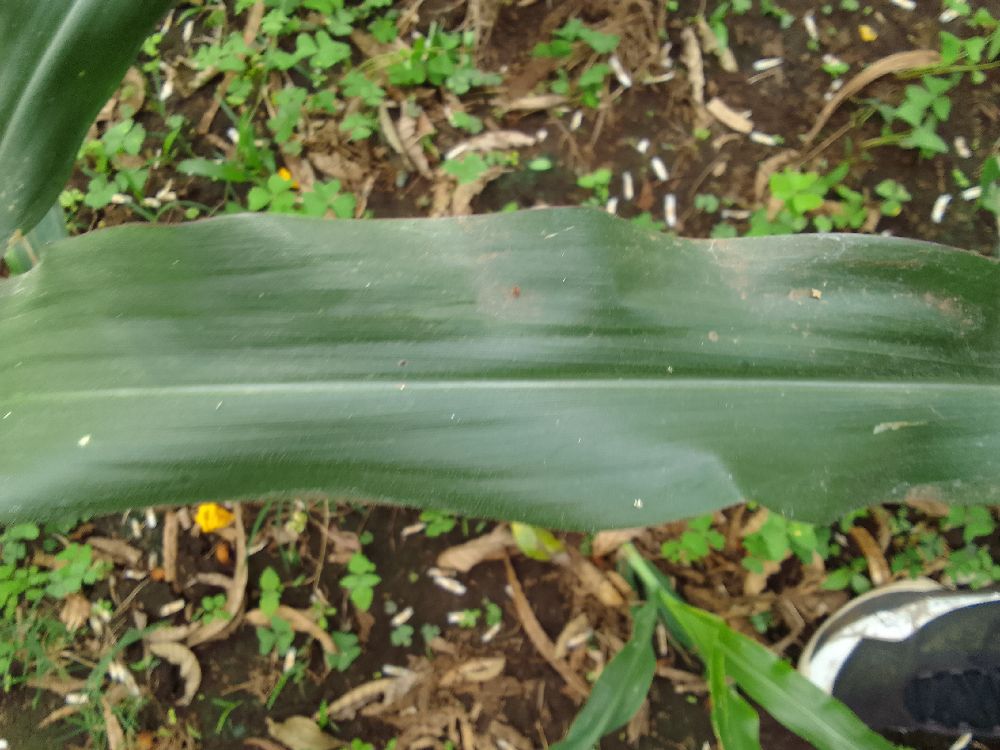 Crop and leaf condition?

maize, healthy
